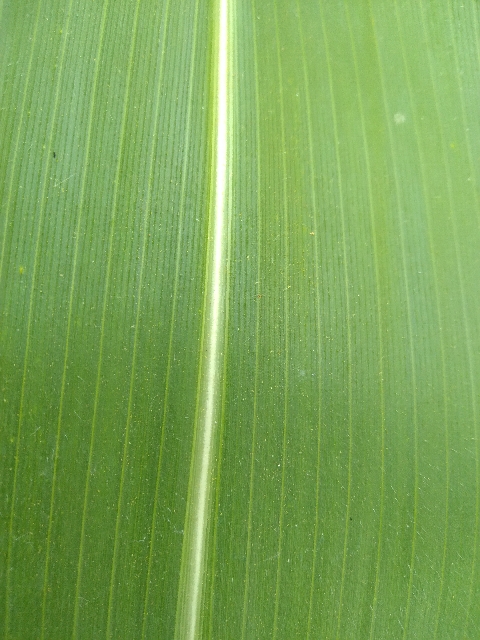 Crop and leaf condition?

maize, healthy
